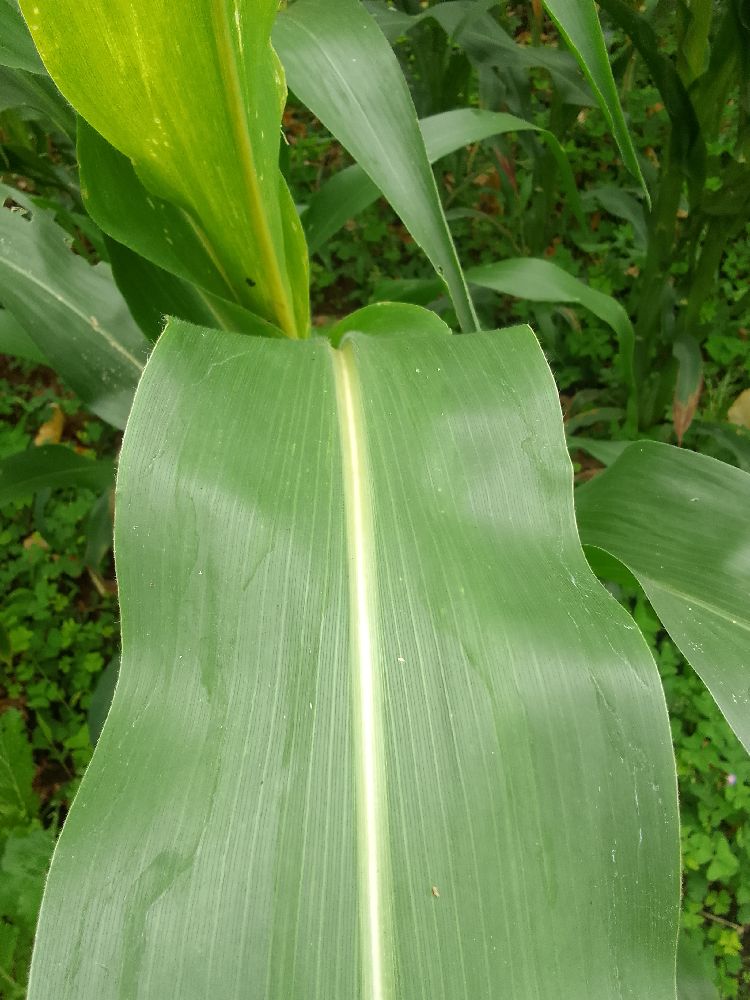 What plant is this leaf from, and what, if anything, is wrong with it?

maize, healthy
